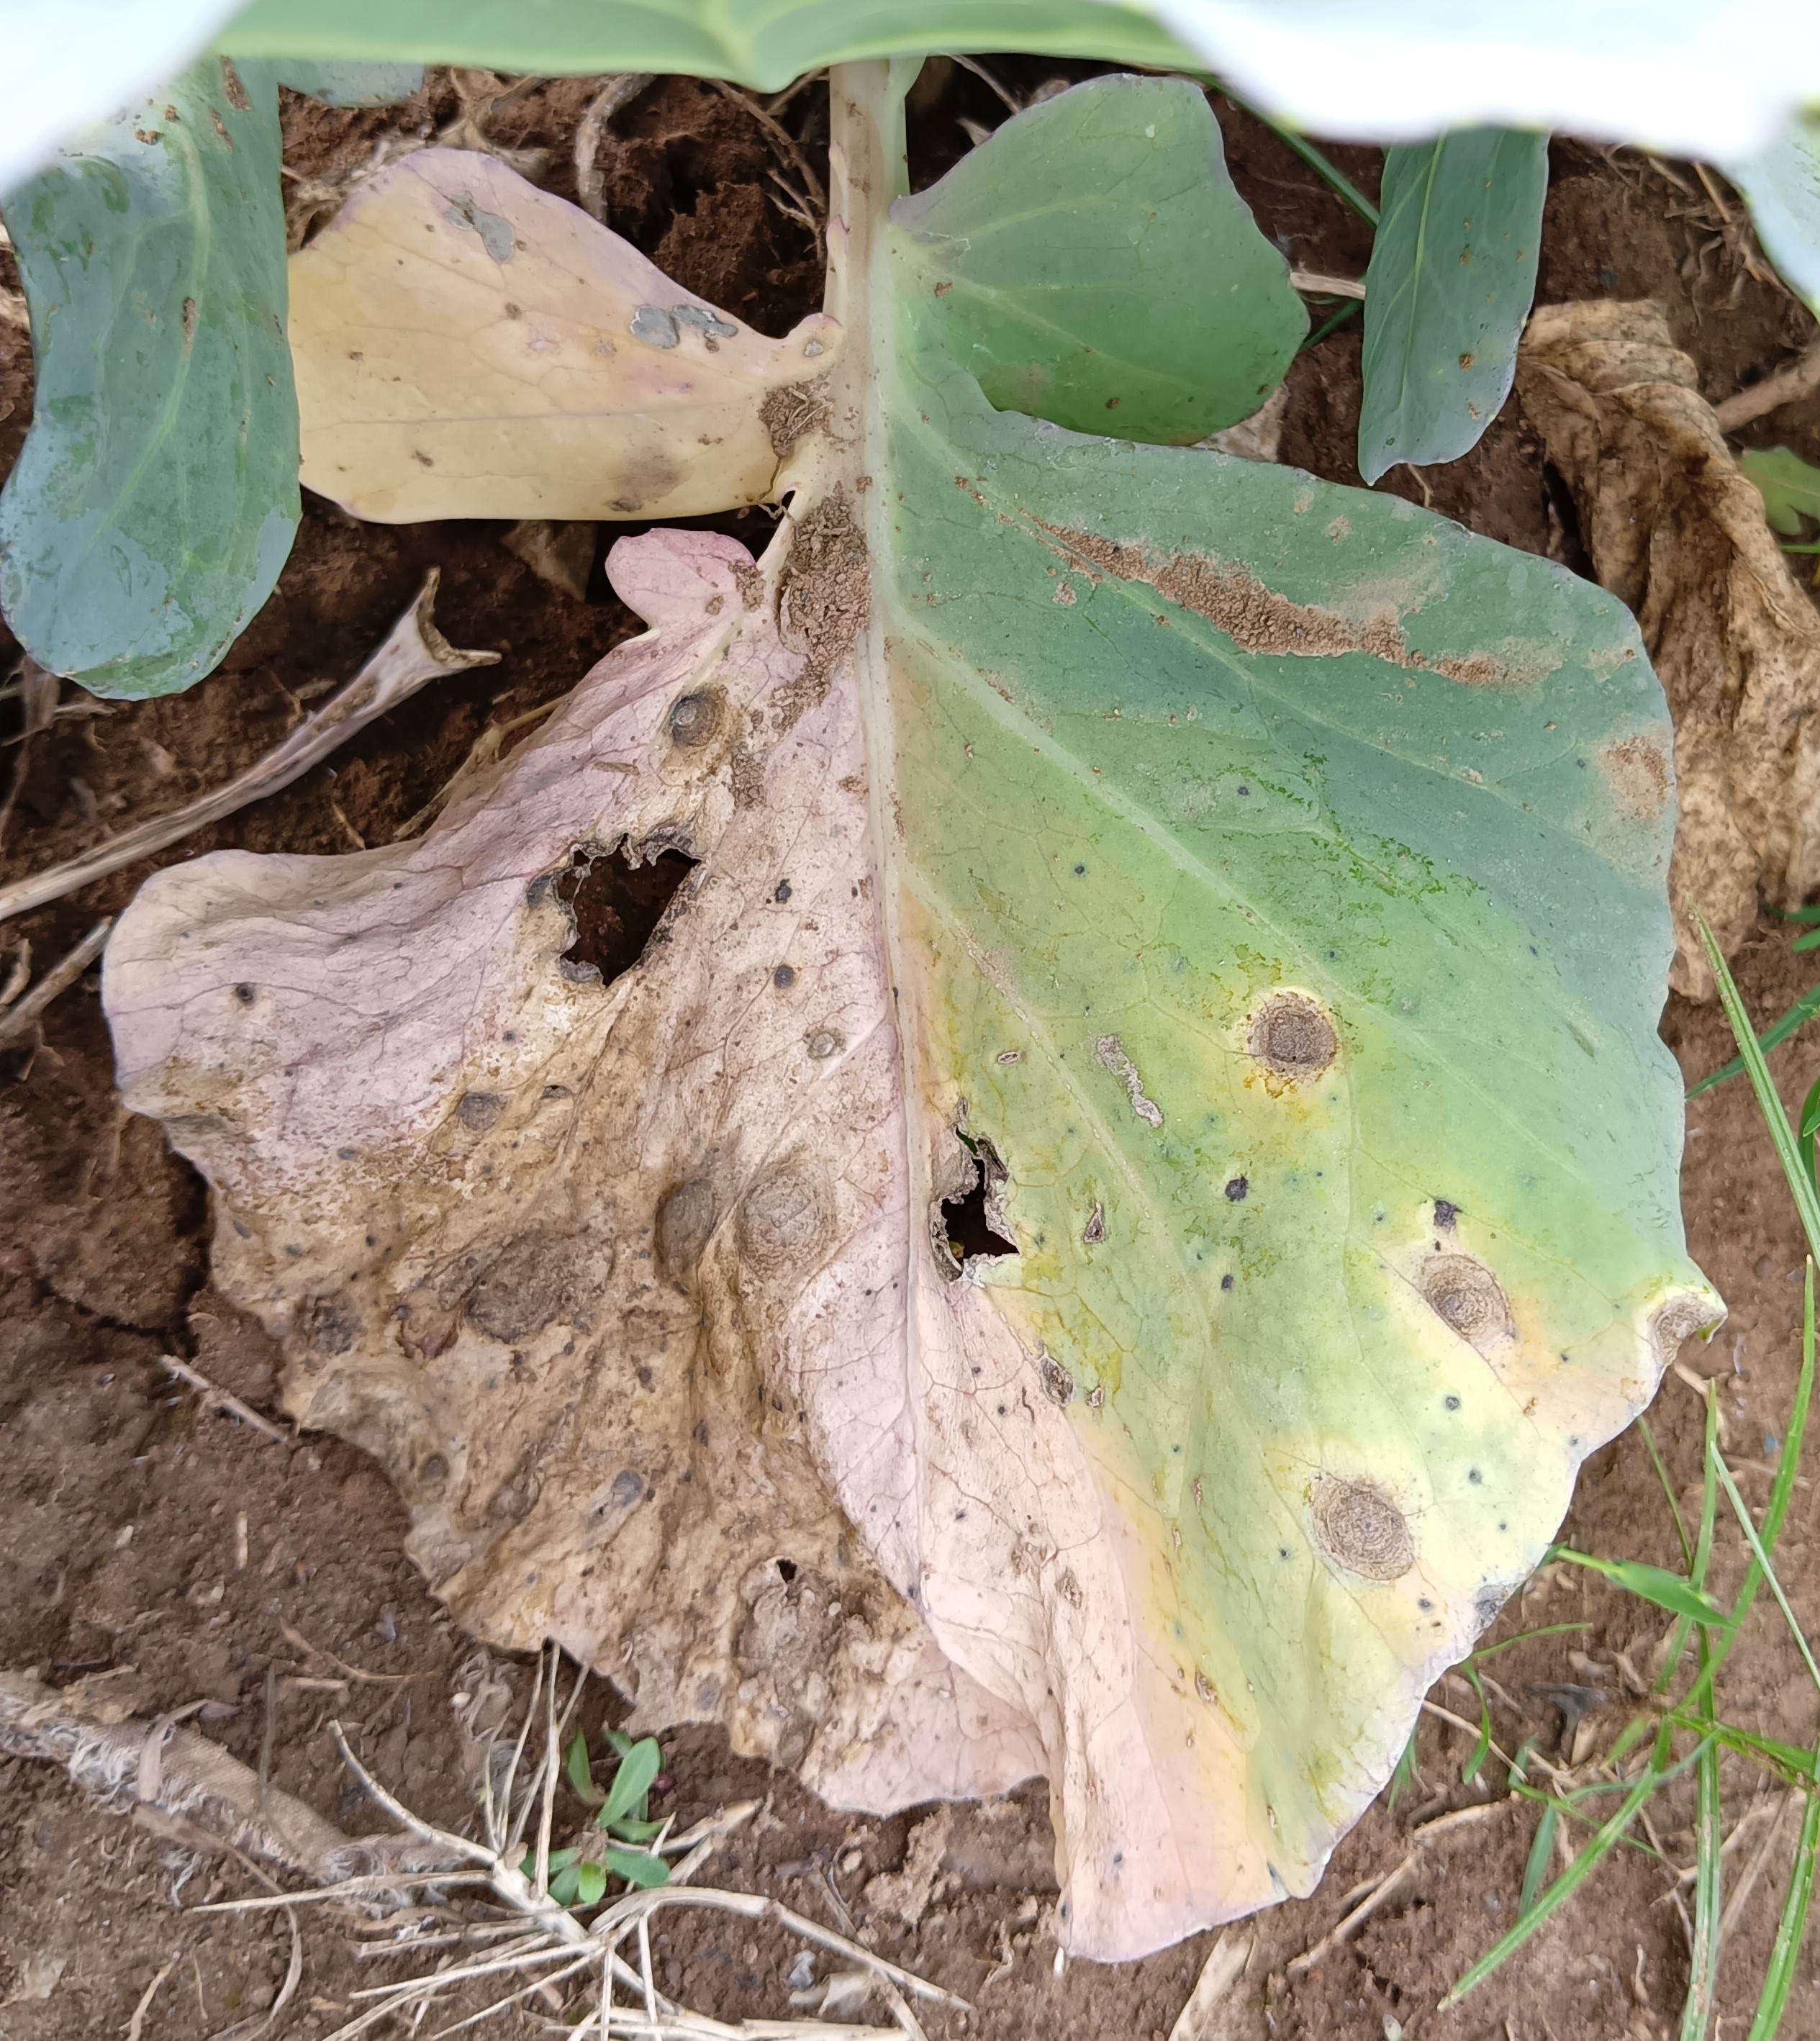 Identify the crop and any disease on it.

cabbage, alternaria
